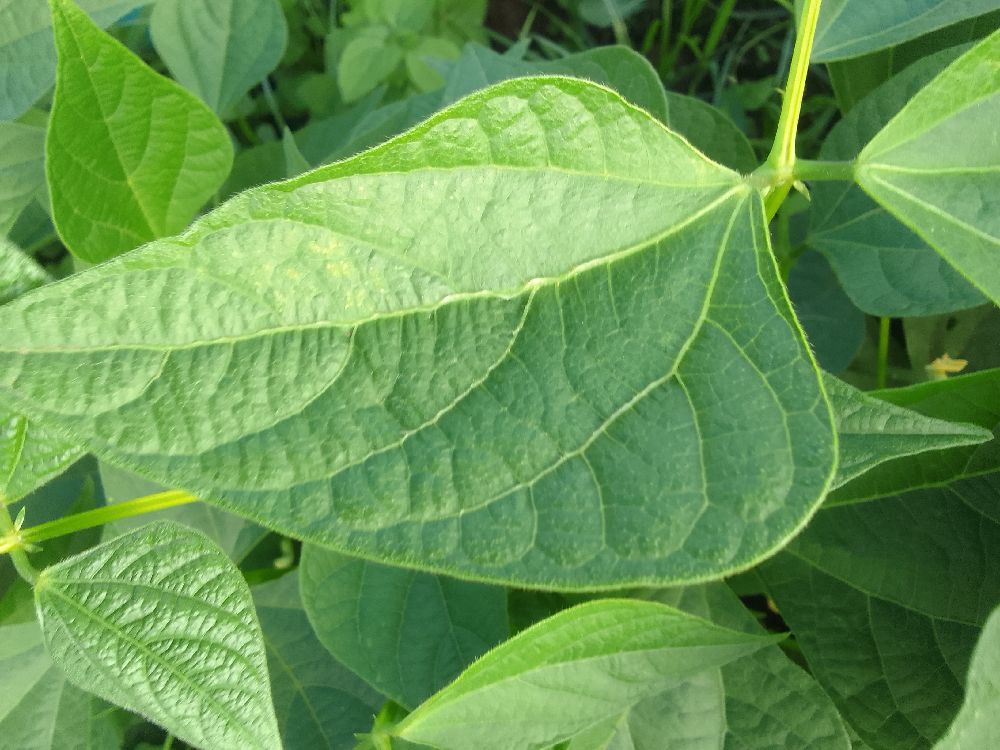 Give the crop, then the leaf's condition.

common bean, healthy
